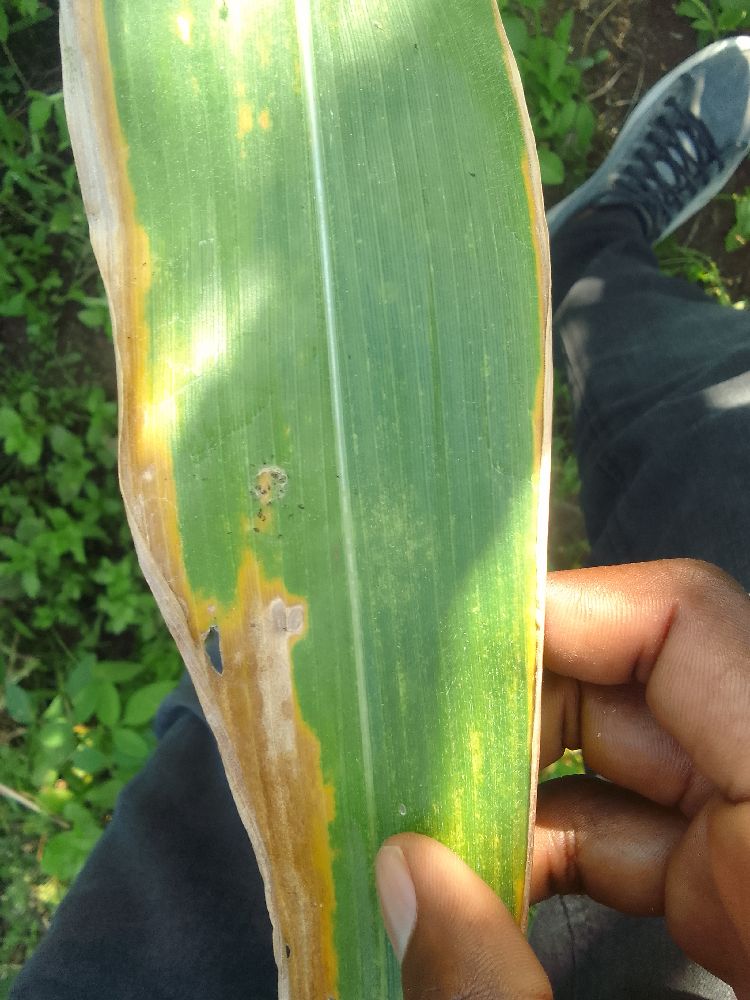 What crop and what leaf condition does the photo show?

maize, maize lethal necrosis
